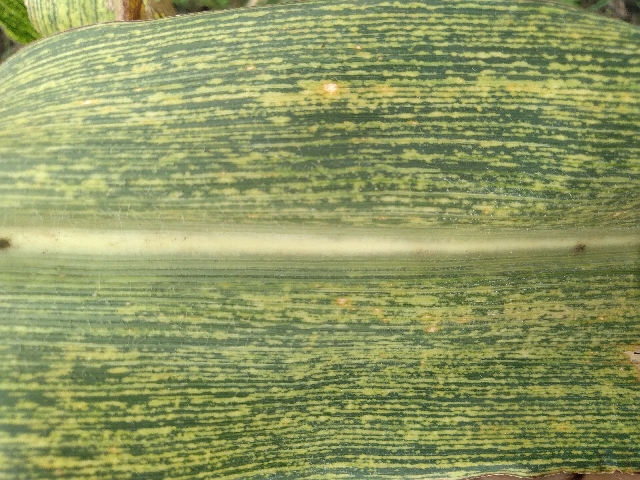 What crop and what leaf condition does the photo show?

maize, maize streak virus
